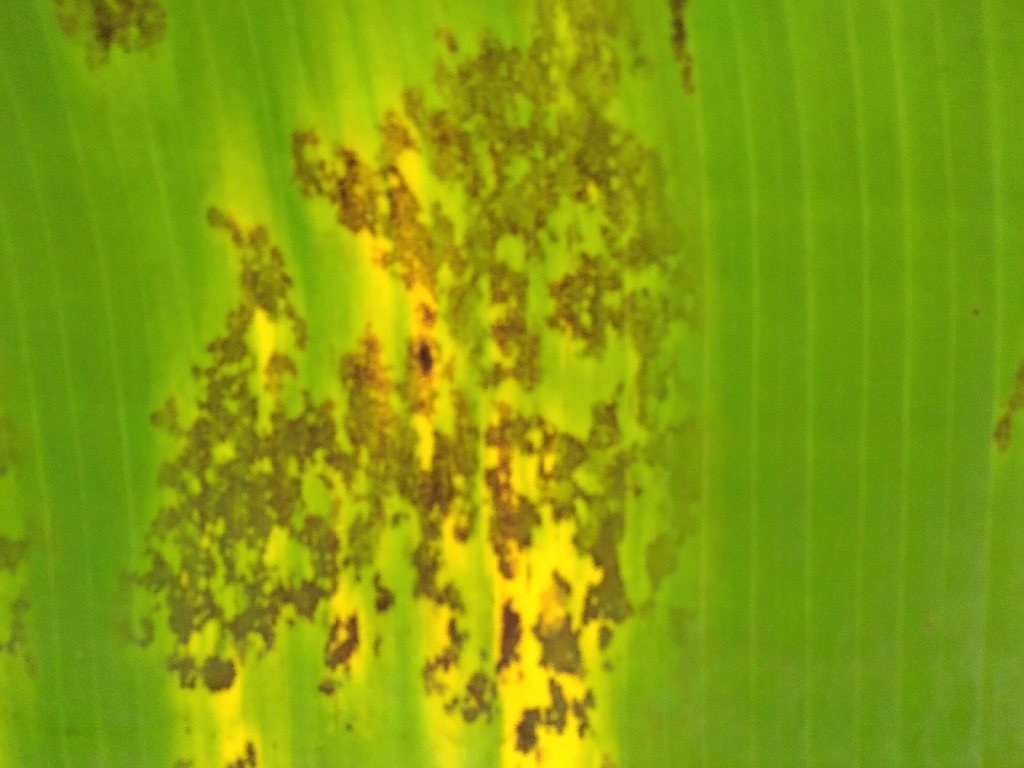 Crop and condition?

banana, black sigatoka
